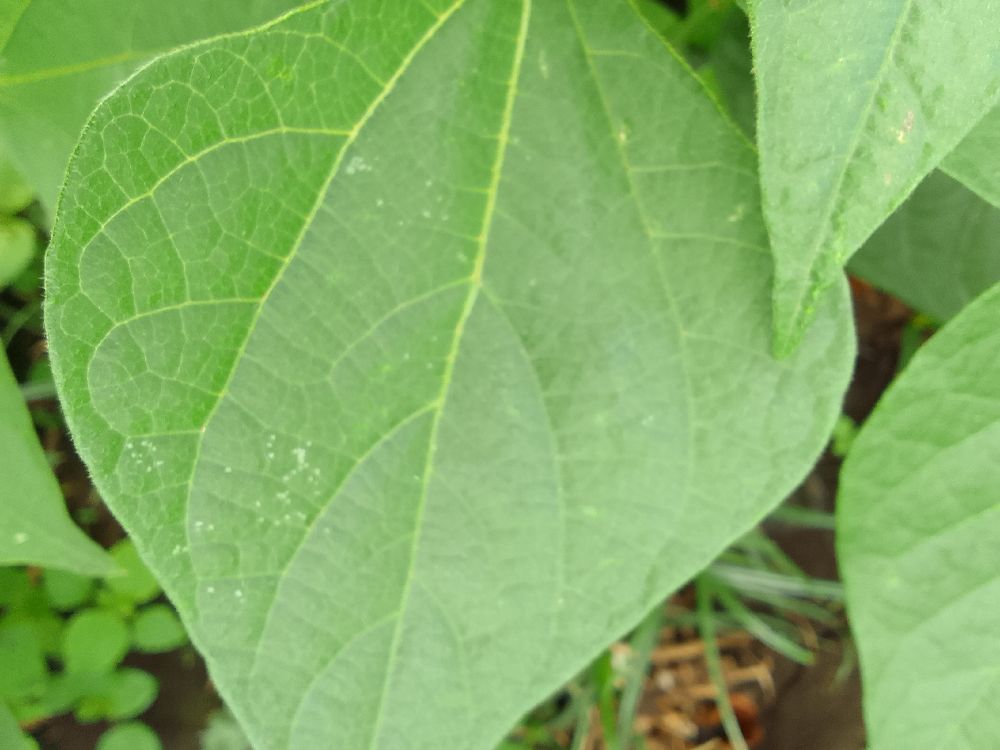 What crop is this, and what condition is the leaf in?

common bean, healthy
